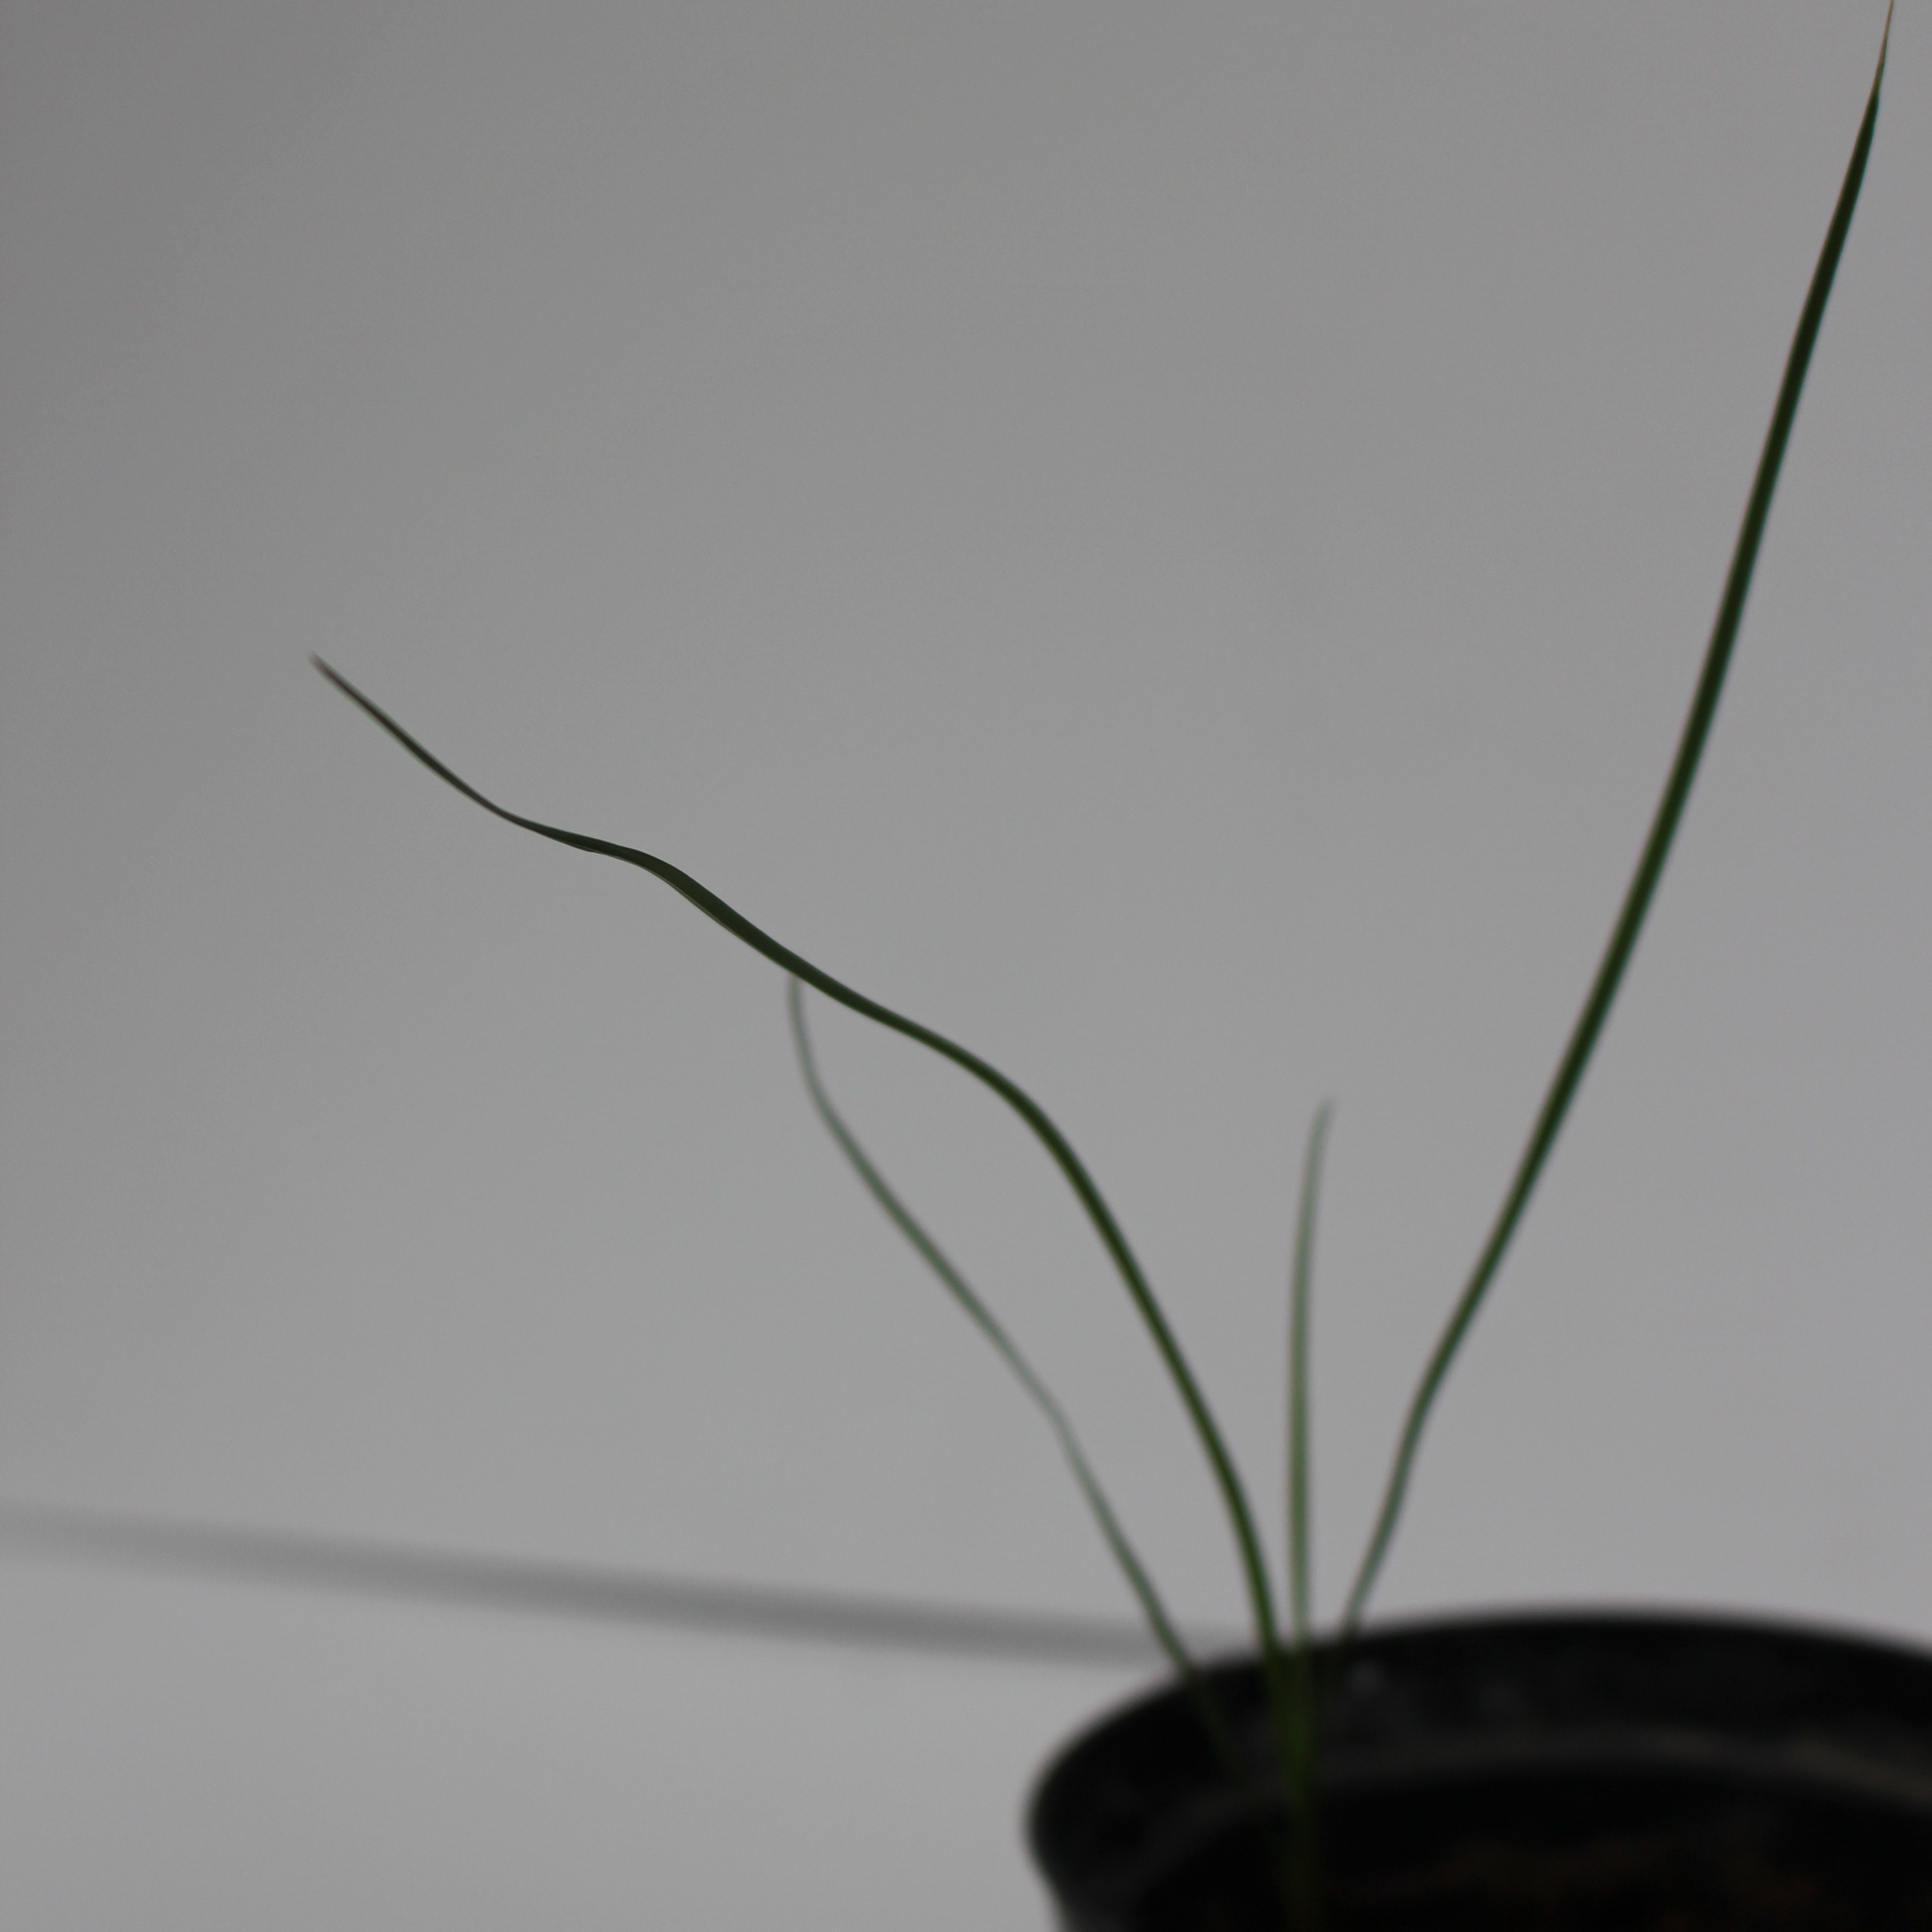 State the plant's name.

Lolium multiflorum
